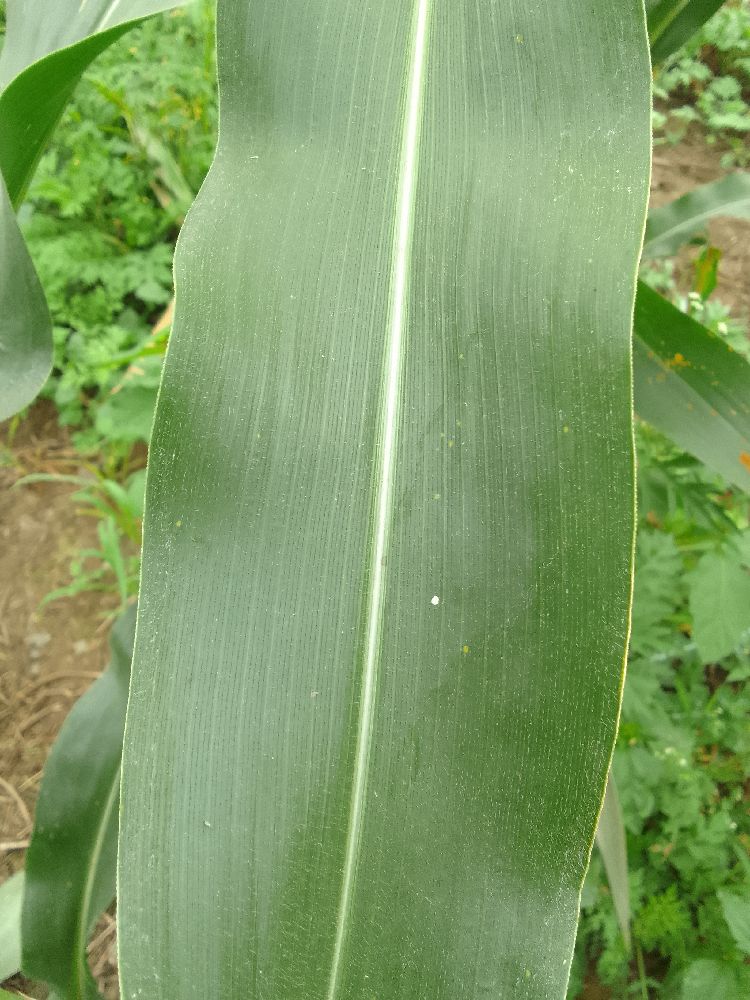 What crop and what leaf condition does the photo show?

maize, healthy
